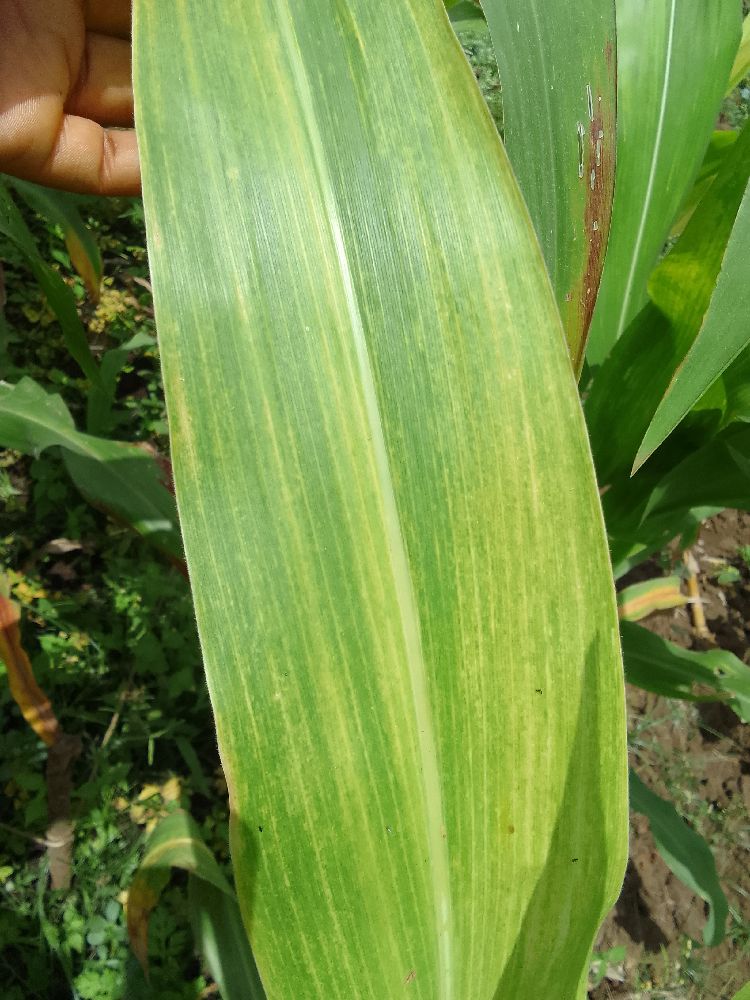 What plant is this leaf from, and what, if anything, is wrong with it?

maize, maize lethal necrosis
